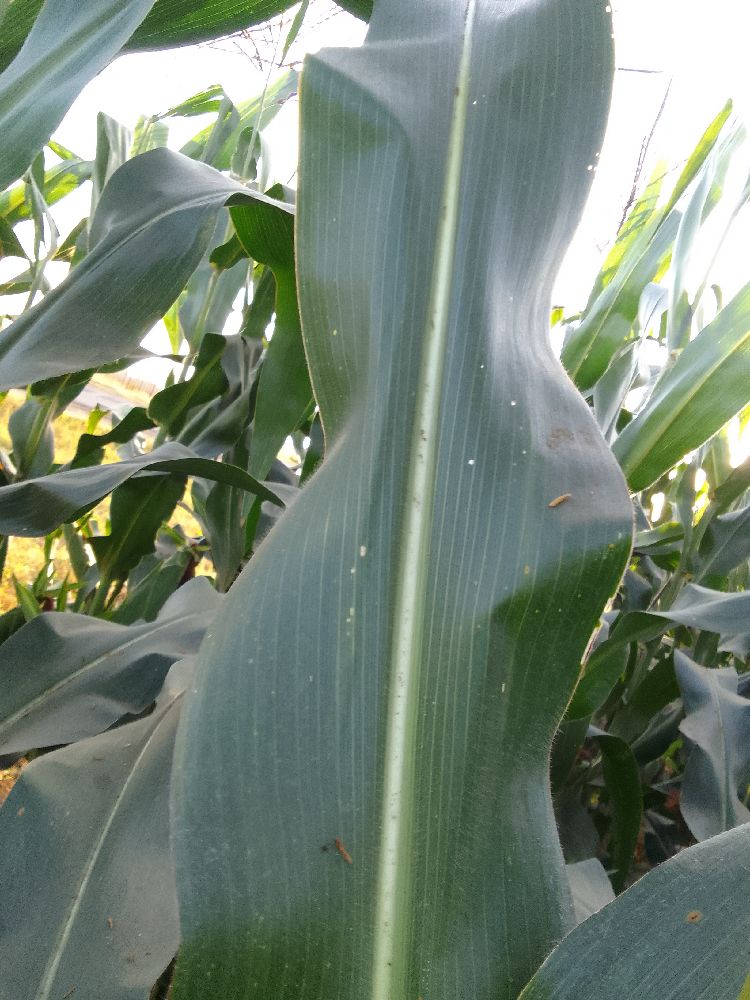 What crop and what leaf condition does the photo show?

maize, healthy
